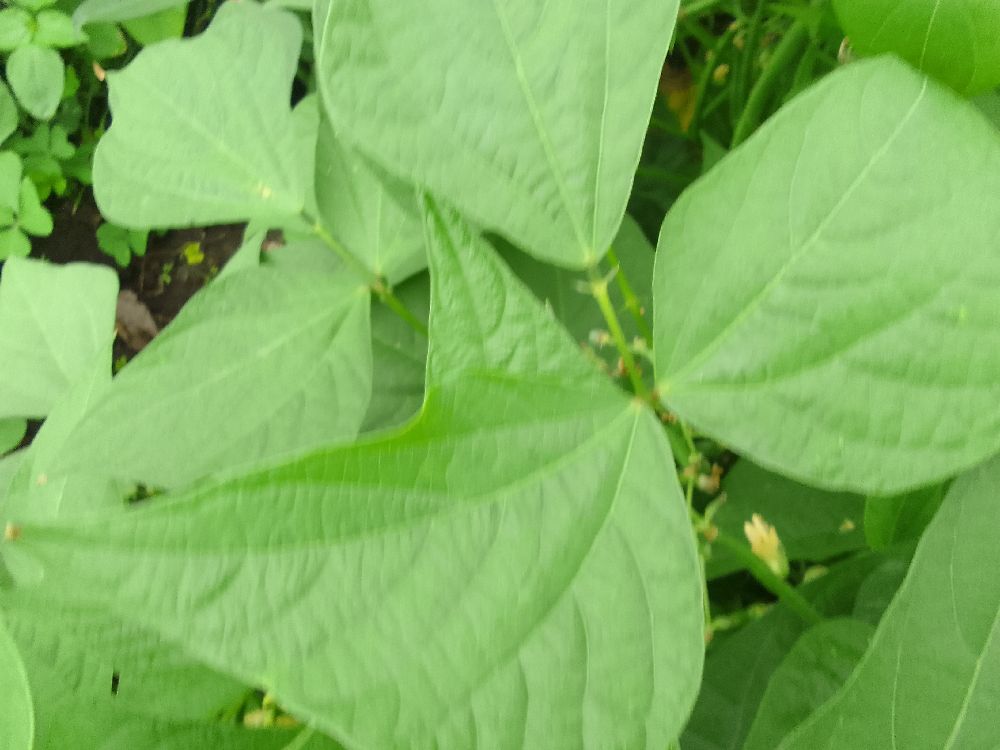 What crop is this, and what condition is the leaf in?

common bean, healthy
